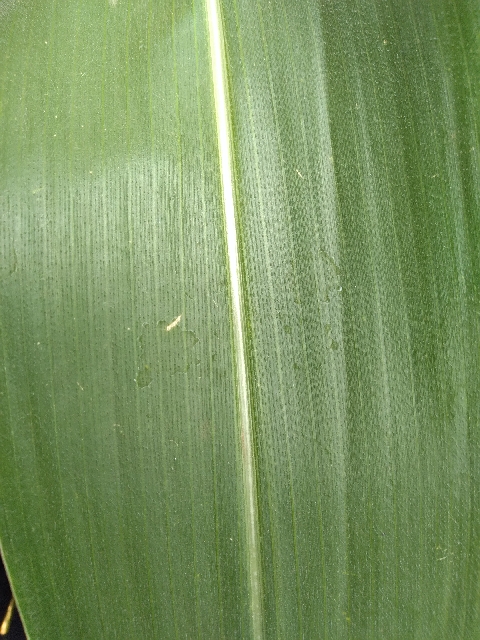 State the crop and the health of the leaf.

maize, healthy
